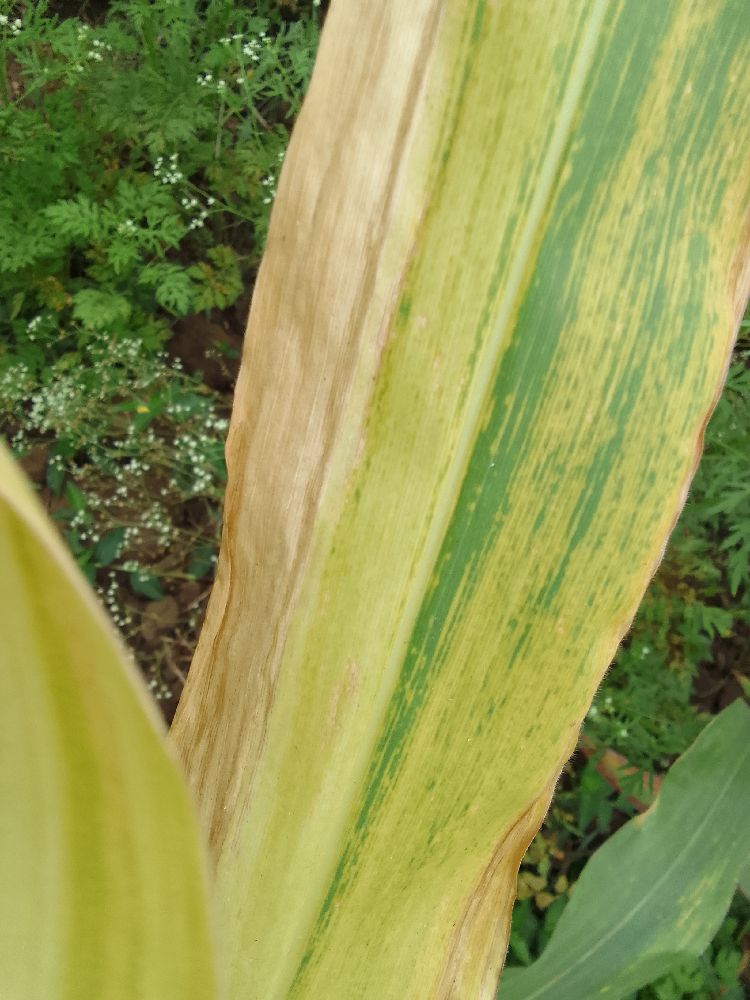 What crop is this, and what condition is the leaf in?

maize, maize lethal necrosis
